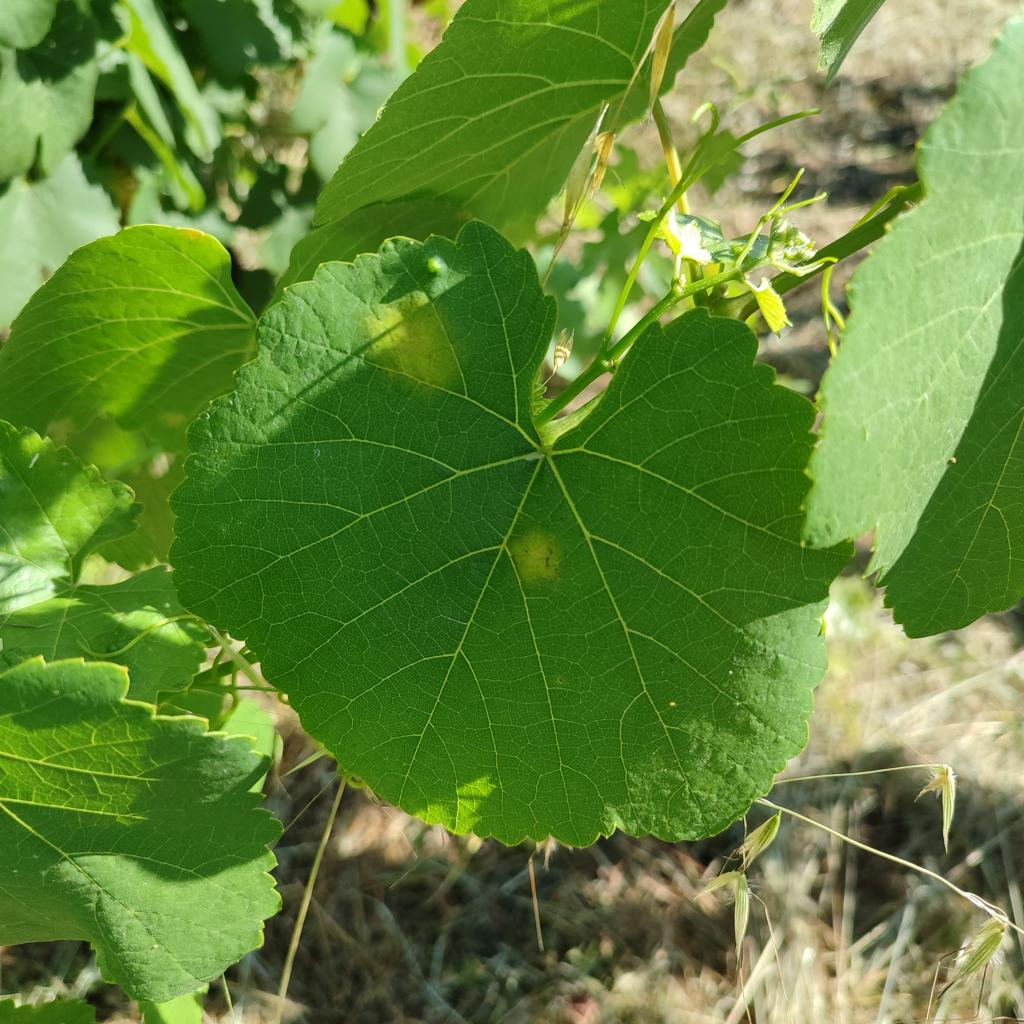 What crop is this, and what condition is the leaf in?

grapevine, downy mildew
